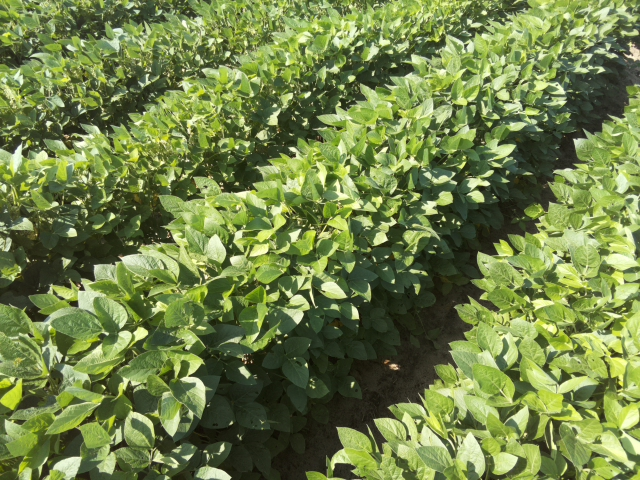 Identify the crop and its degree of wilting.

soybean, leaves with no wilting
